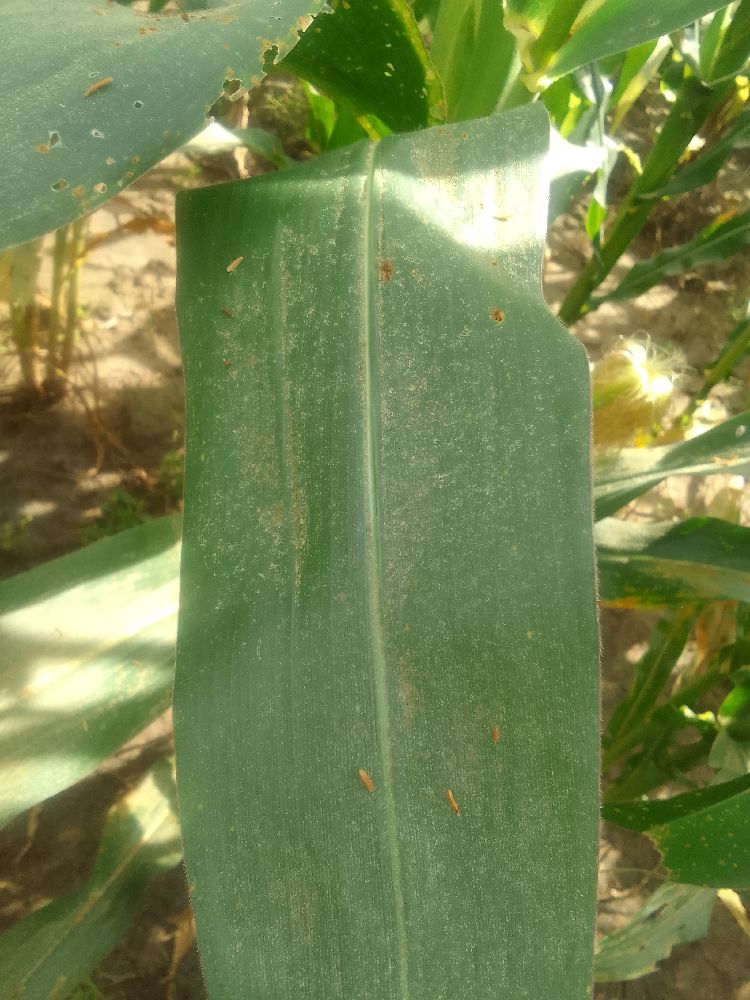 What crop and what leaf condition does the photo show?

maize, healthy
